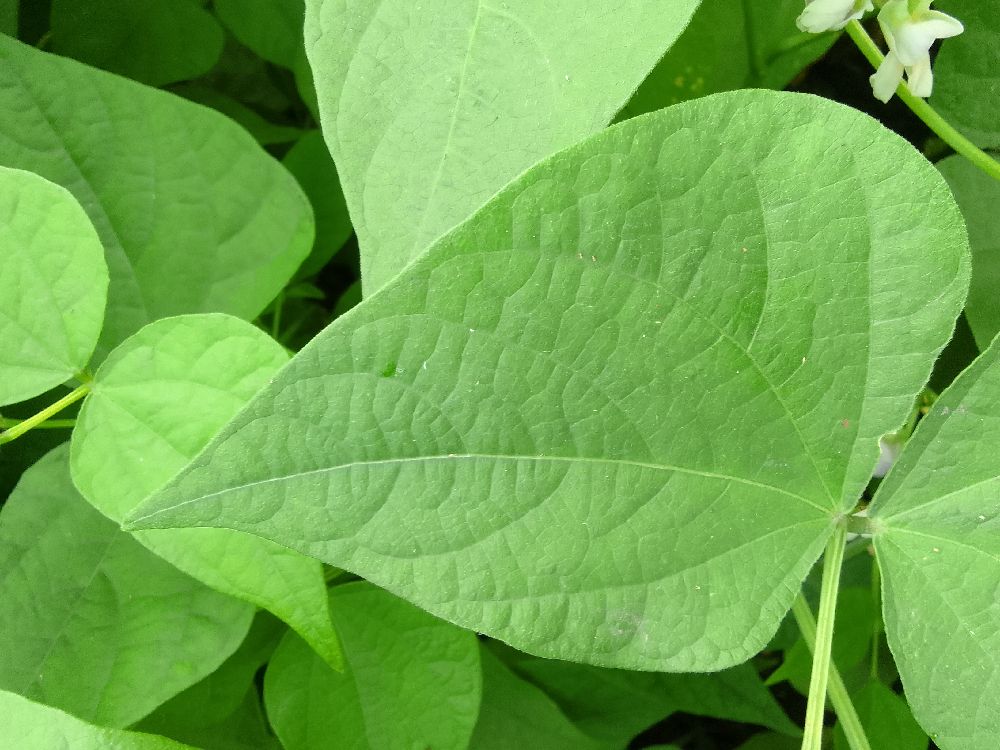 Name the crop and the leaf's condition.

common bean, healthy
